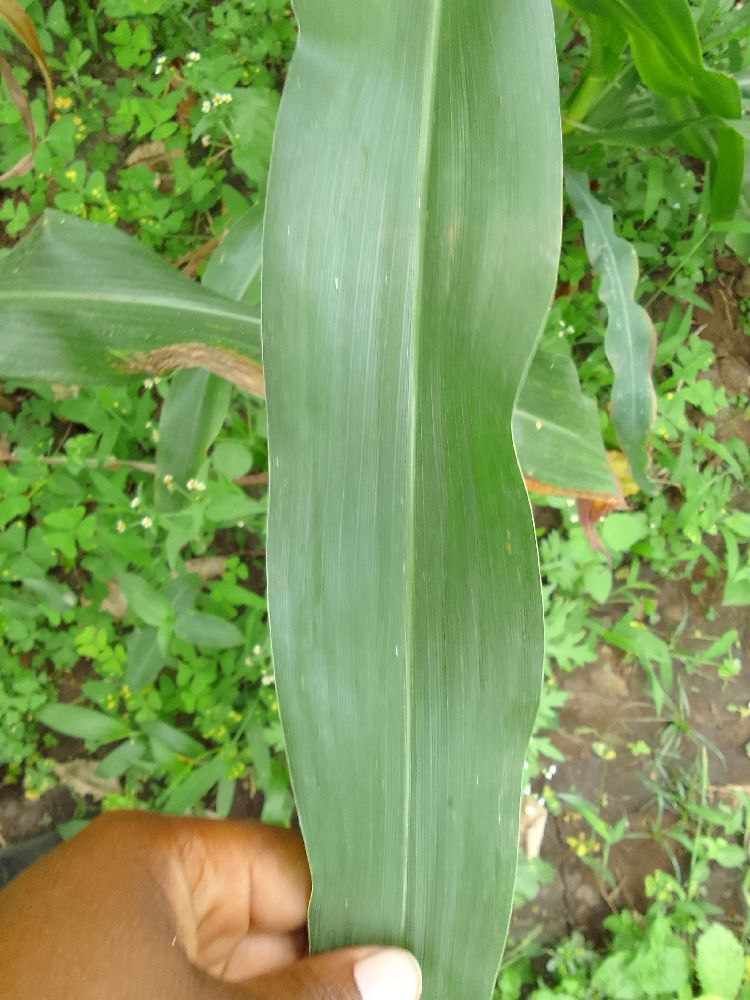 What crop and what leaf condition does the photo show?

maize, healthy
